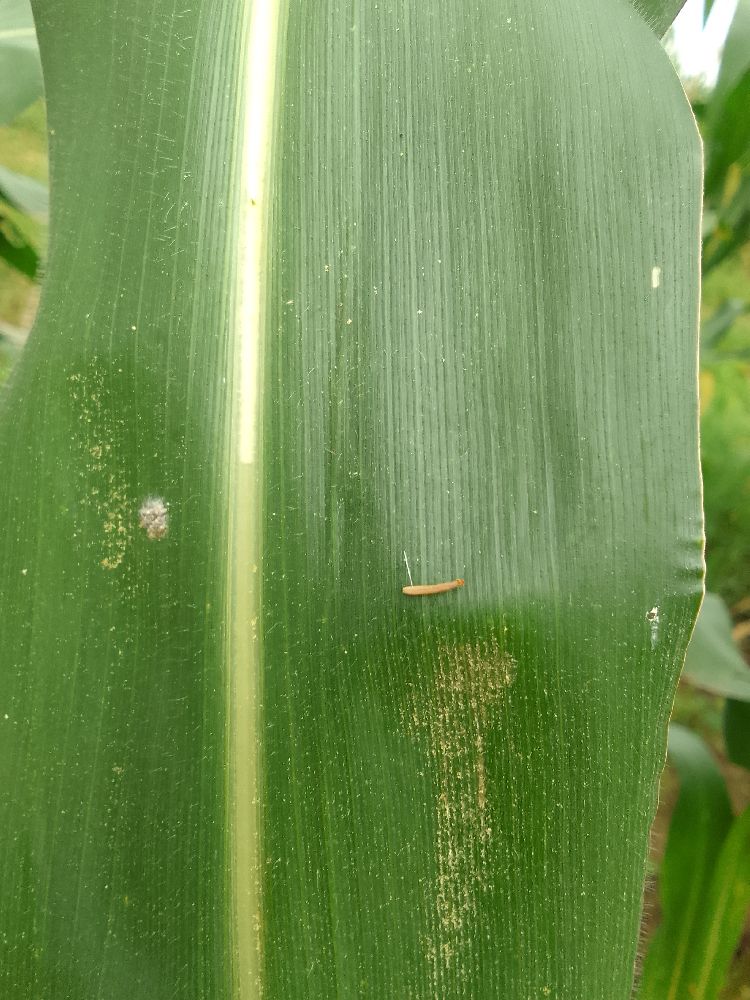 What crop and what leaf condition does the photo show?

maize, healthy
